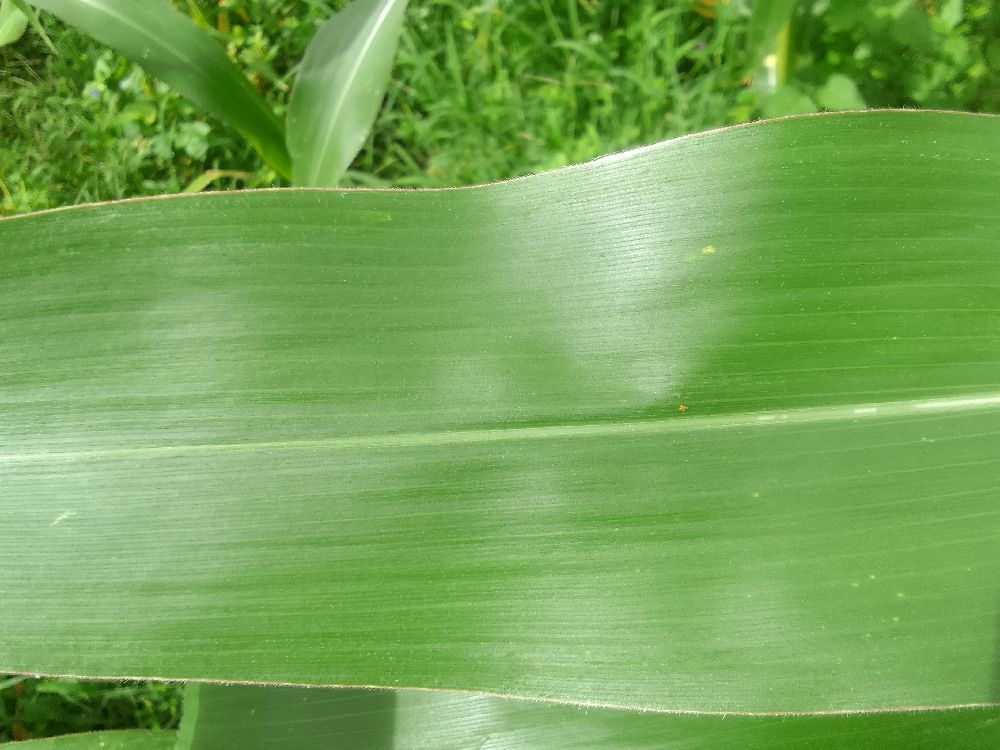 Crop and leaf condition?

maize, healthy
